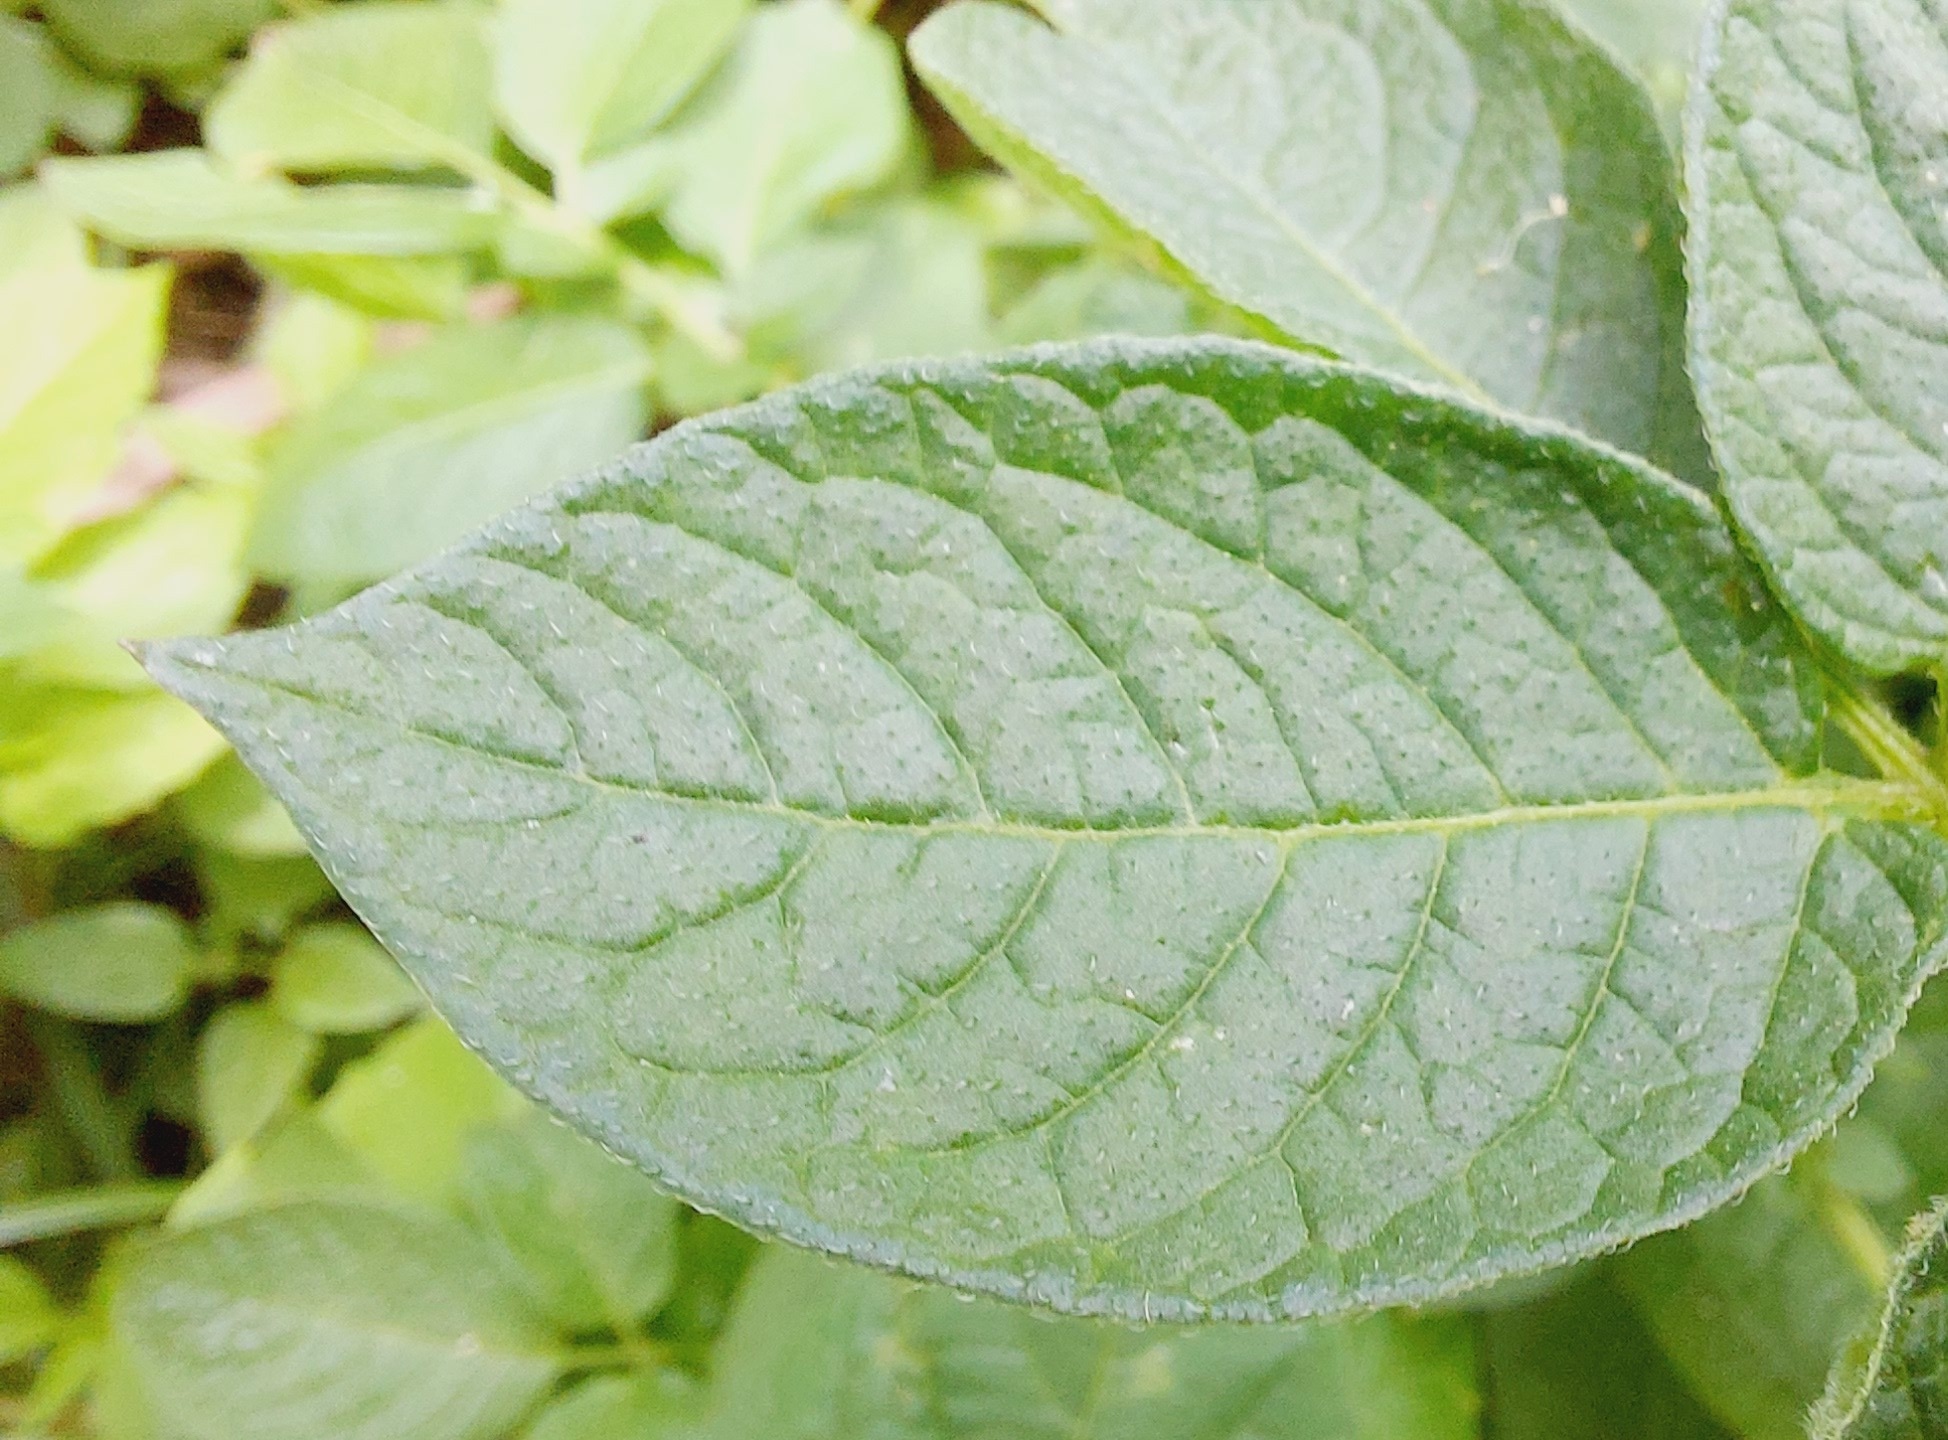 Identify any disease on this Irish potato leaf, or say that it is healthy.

healthy
